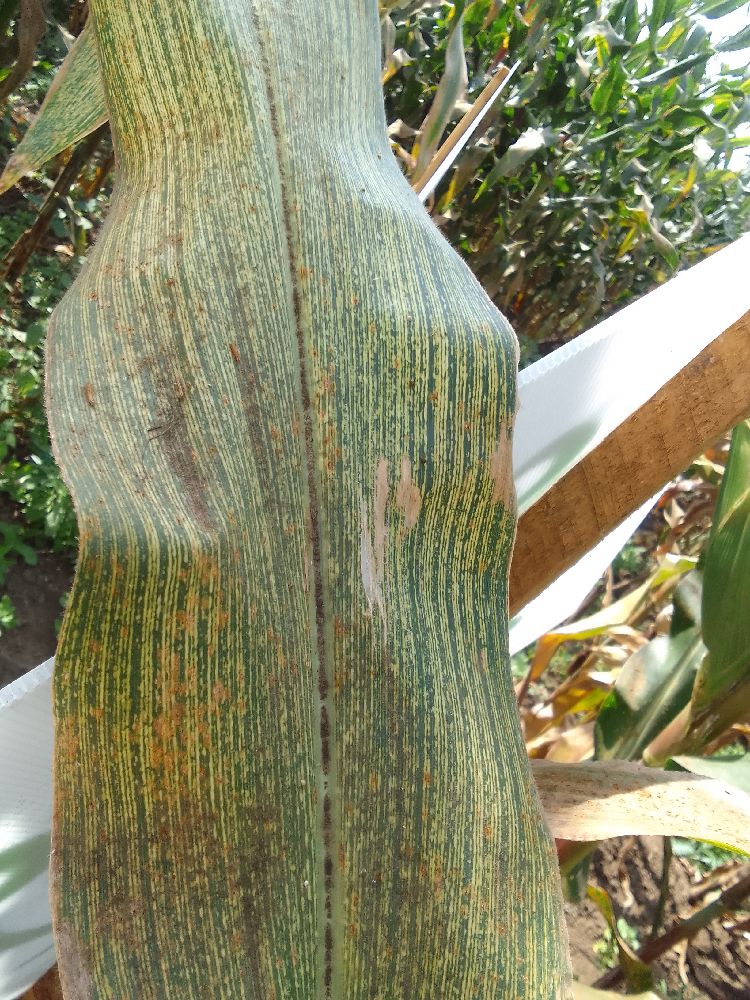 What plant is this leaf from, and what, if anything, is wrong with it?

maize, maize streak virus
